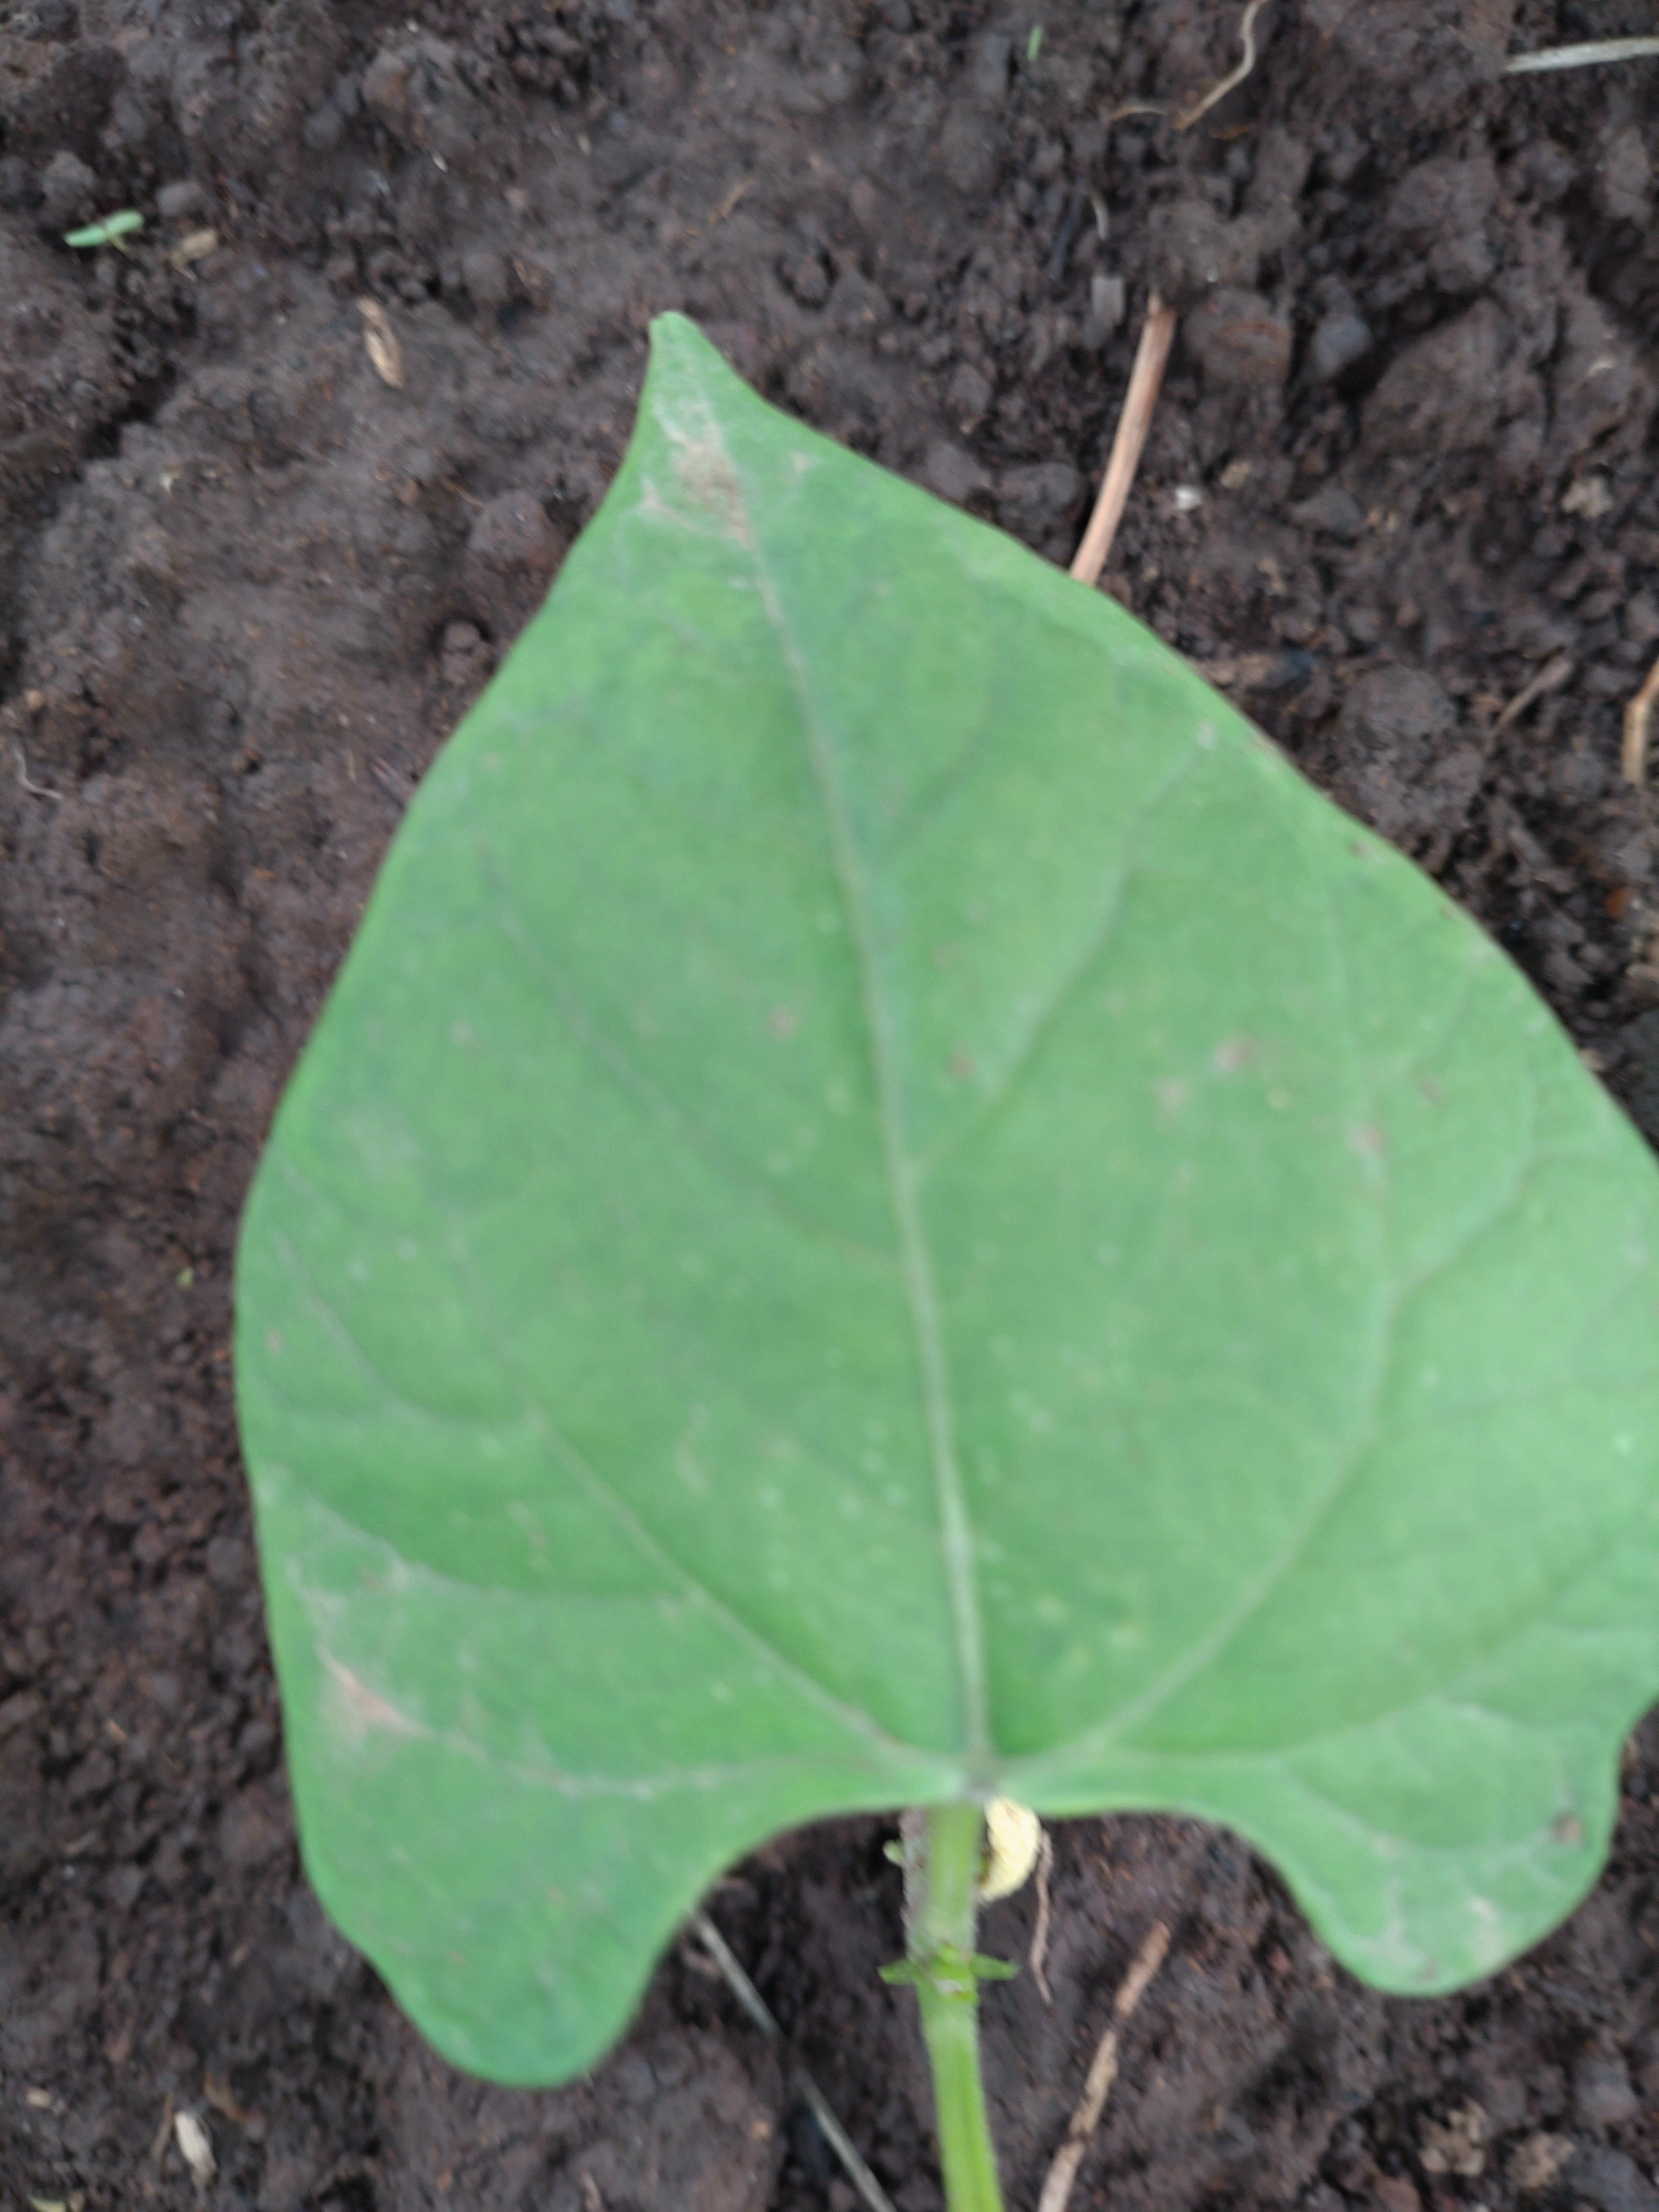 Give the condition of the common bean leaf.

healthy
